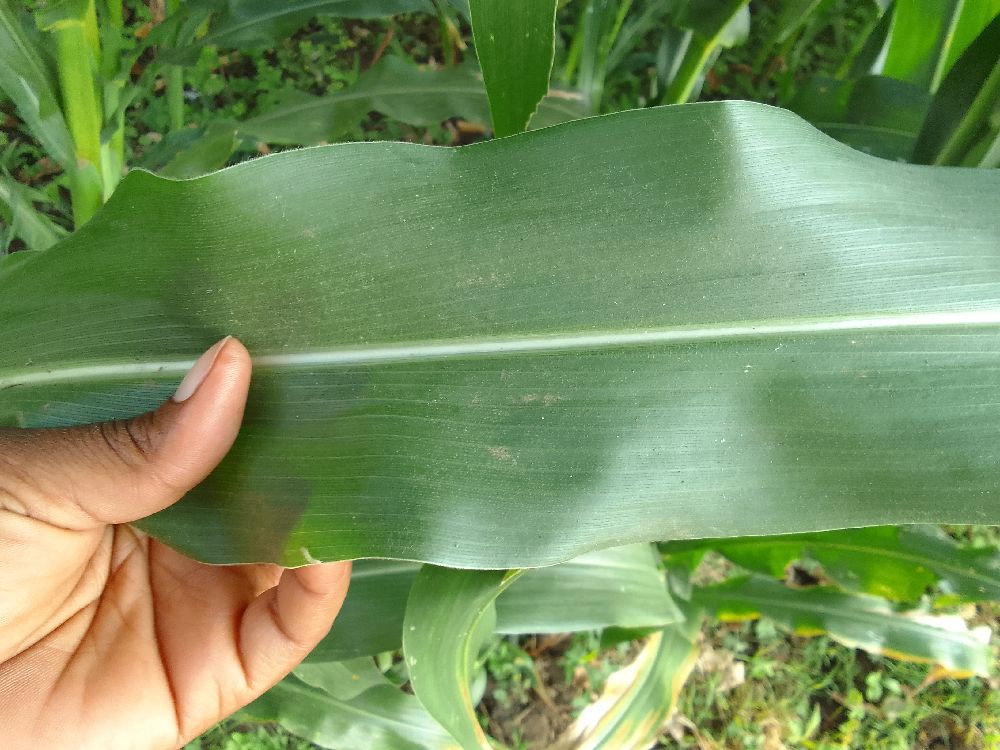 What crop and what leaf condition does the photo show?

maize, healthy
